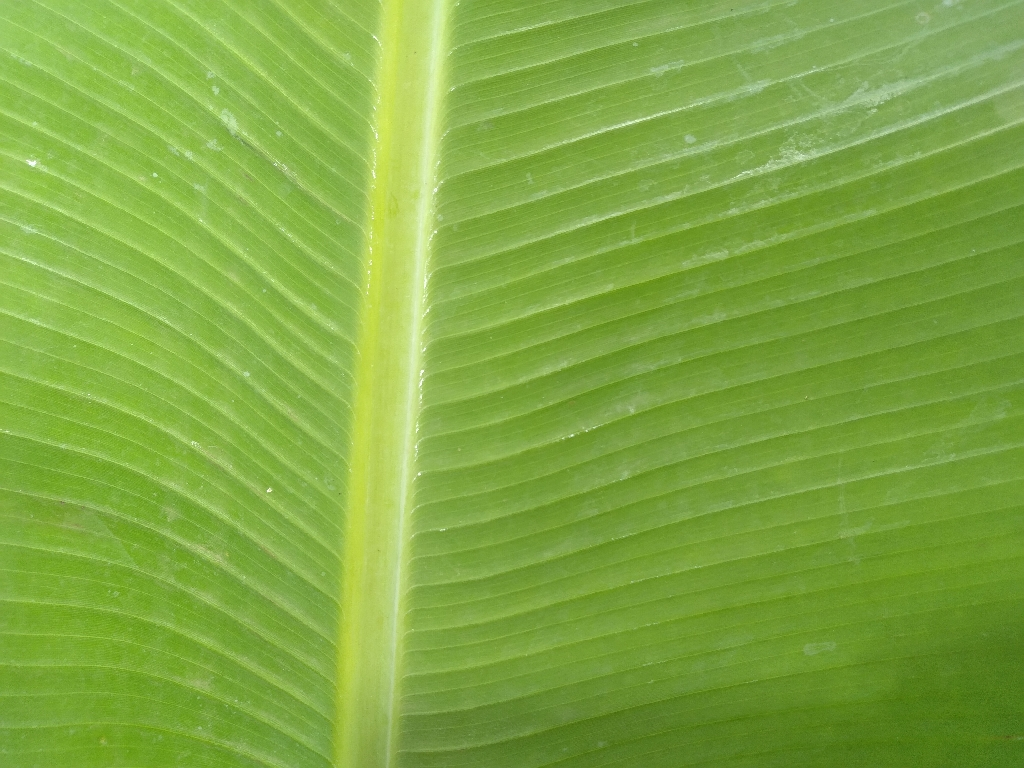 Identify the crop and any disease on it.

banana, healthy
